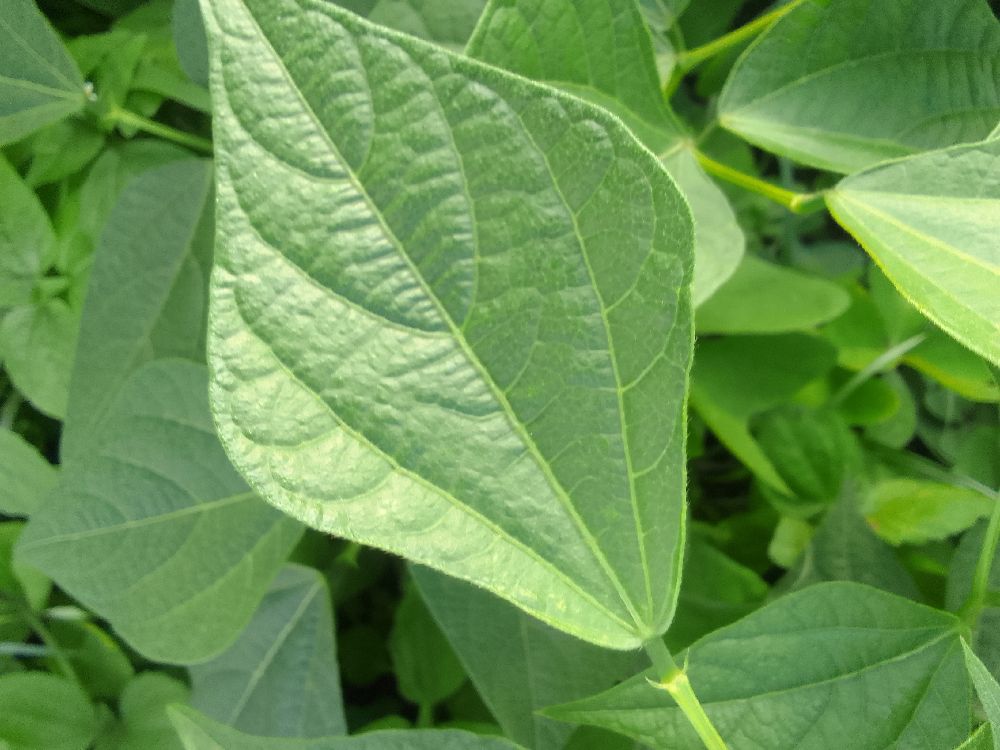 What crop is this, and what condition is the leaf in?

common bean, healthy
